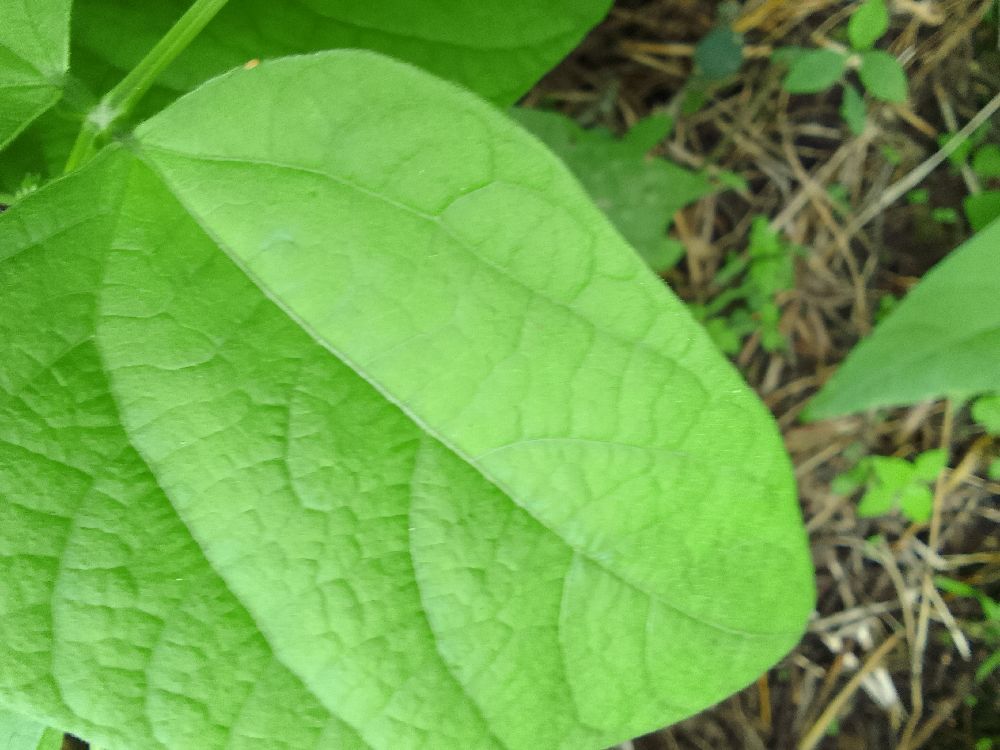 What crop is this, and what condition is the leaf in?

common bean, healthy
